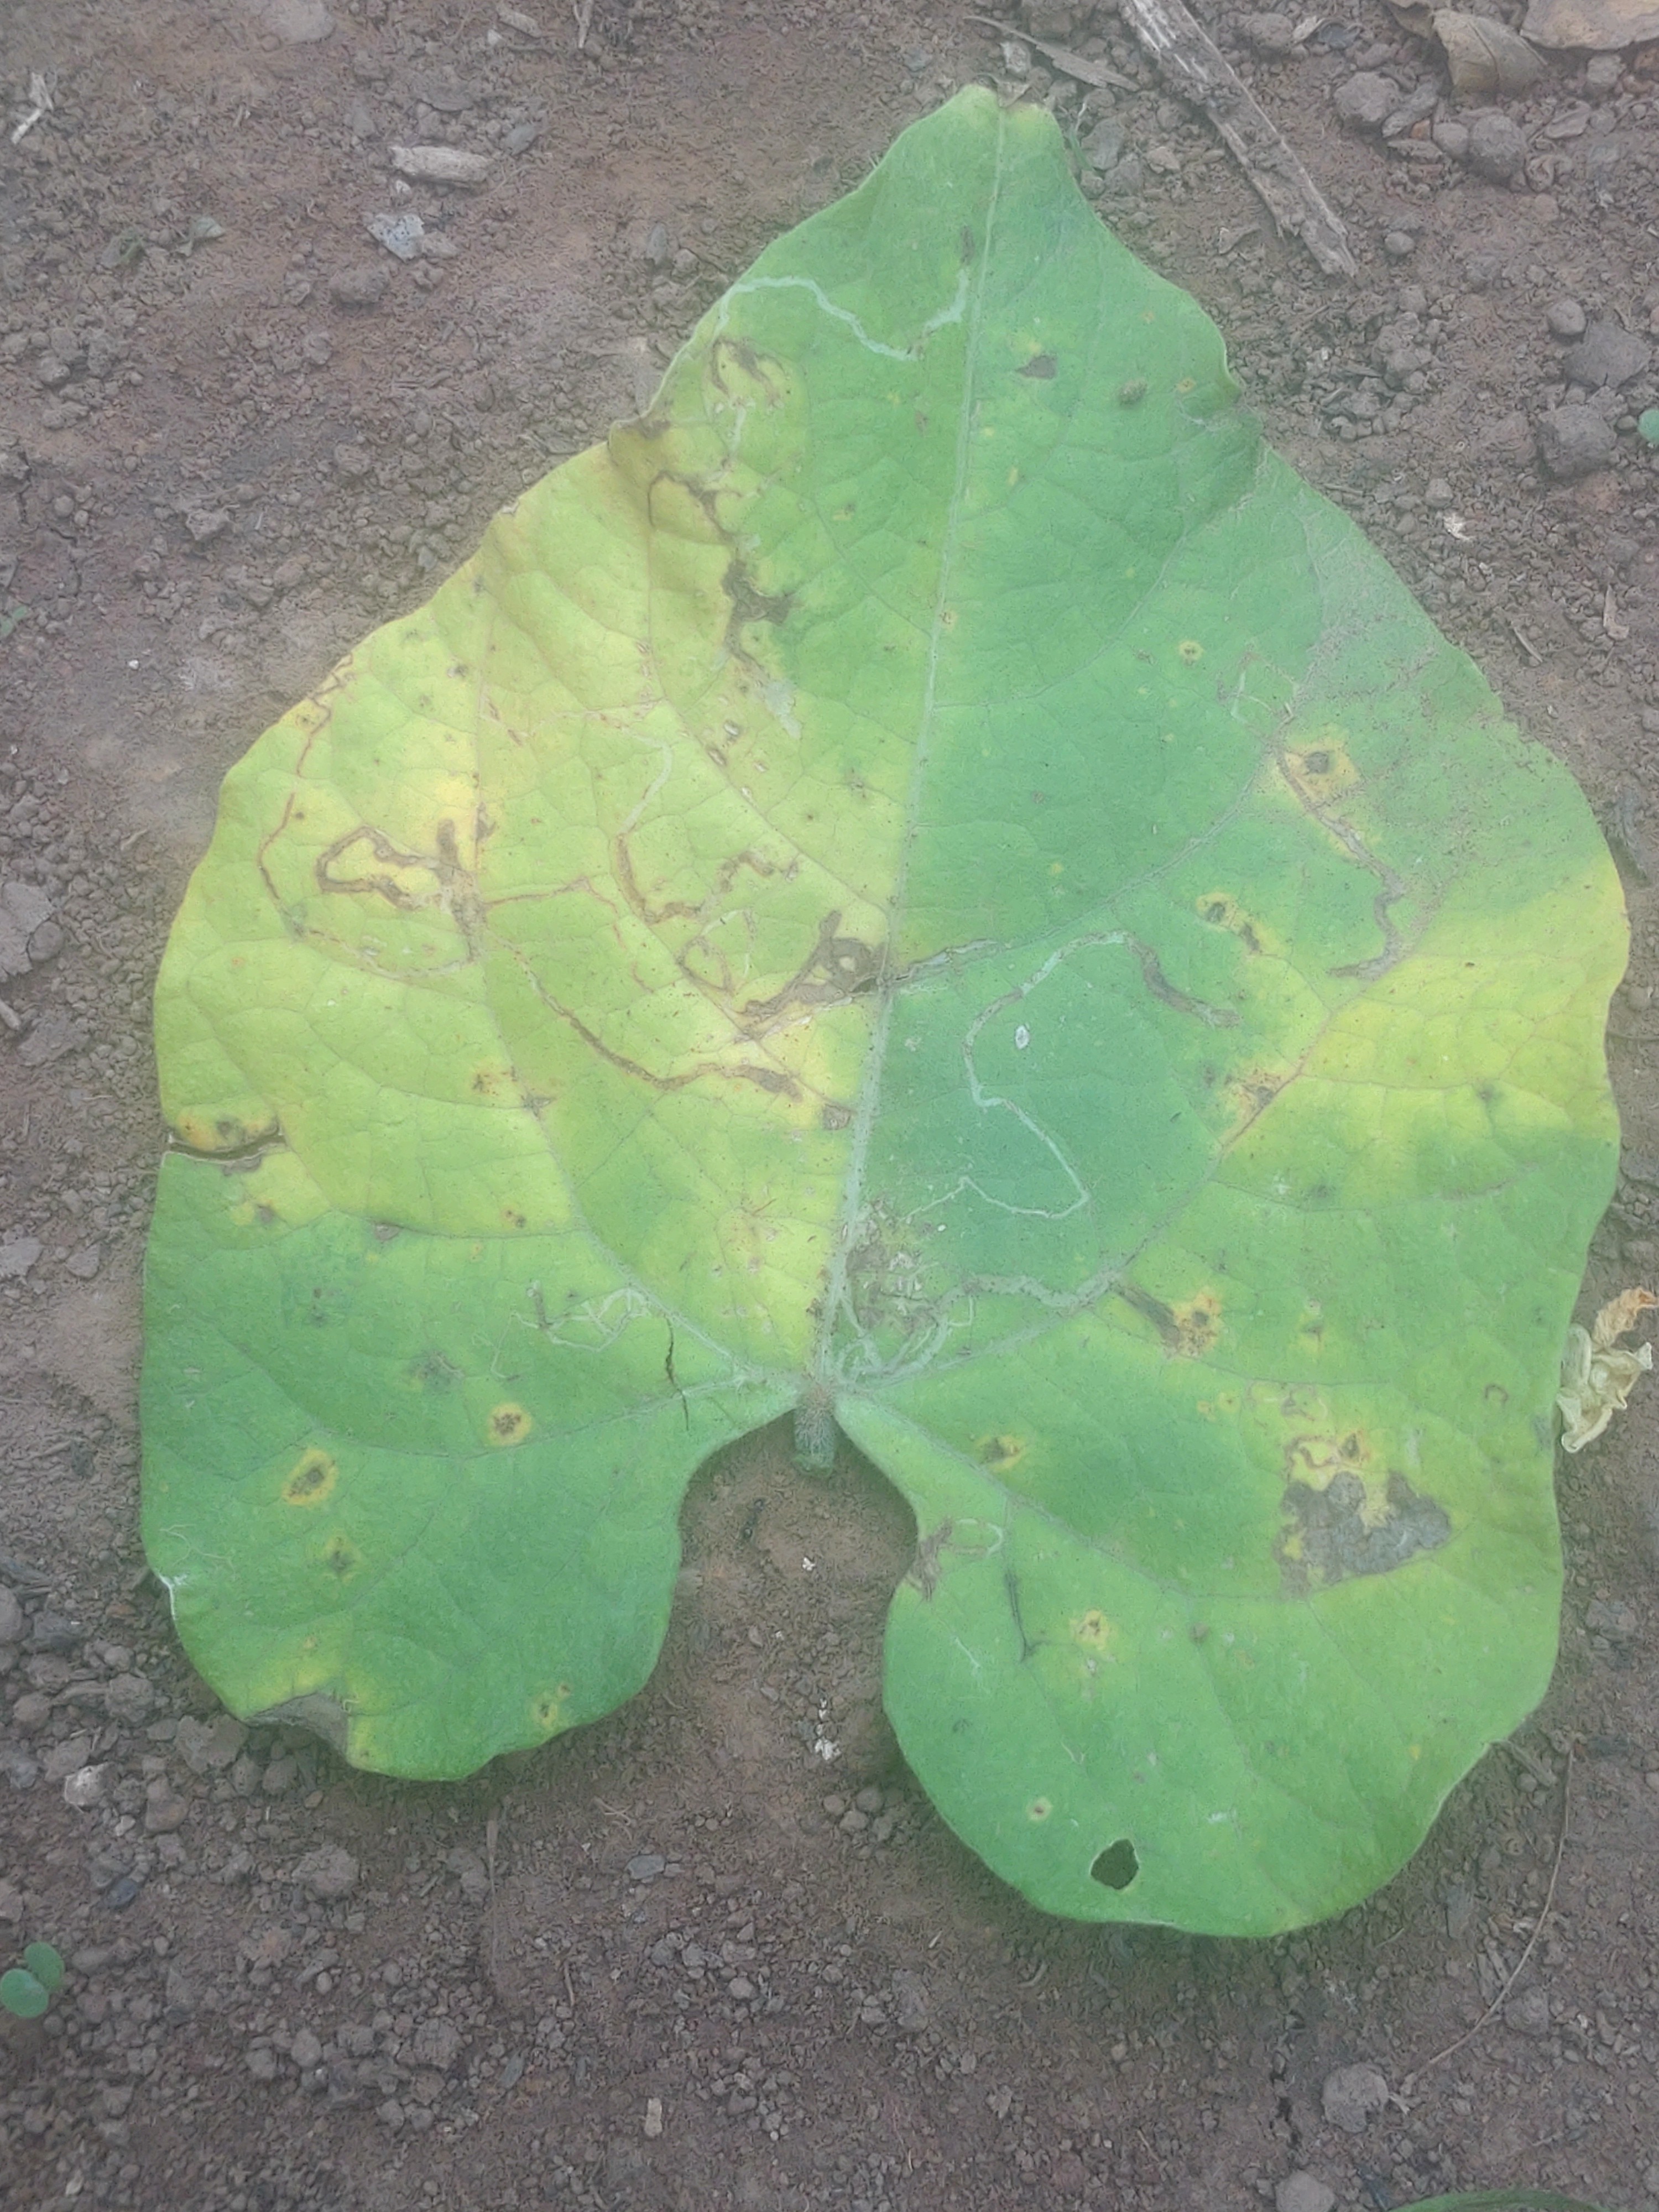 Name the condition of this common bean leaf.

anthracnose
